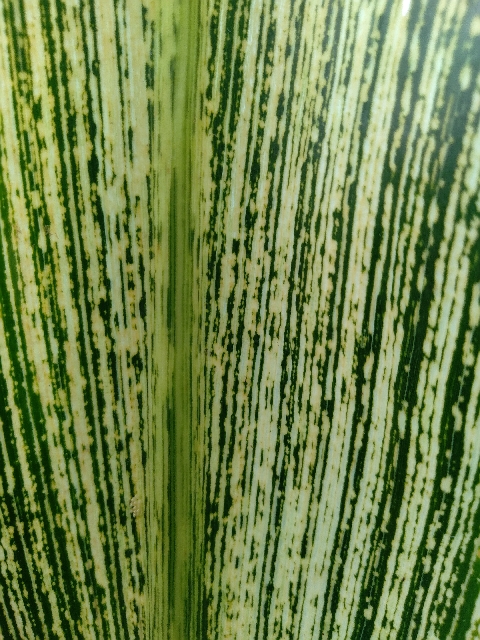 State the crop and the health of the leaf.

maize, maize streak virus
